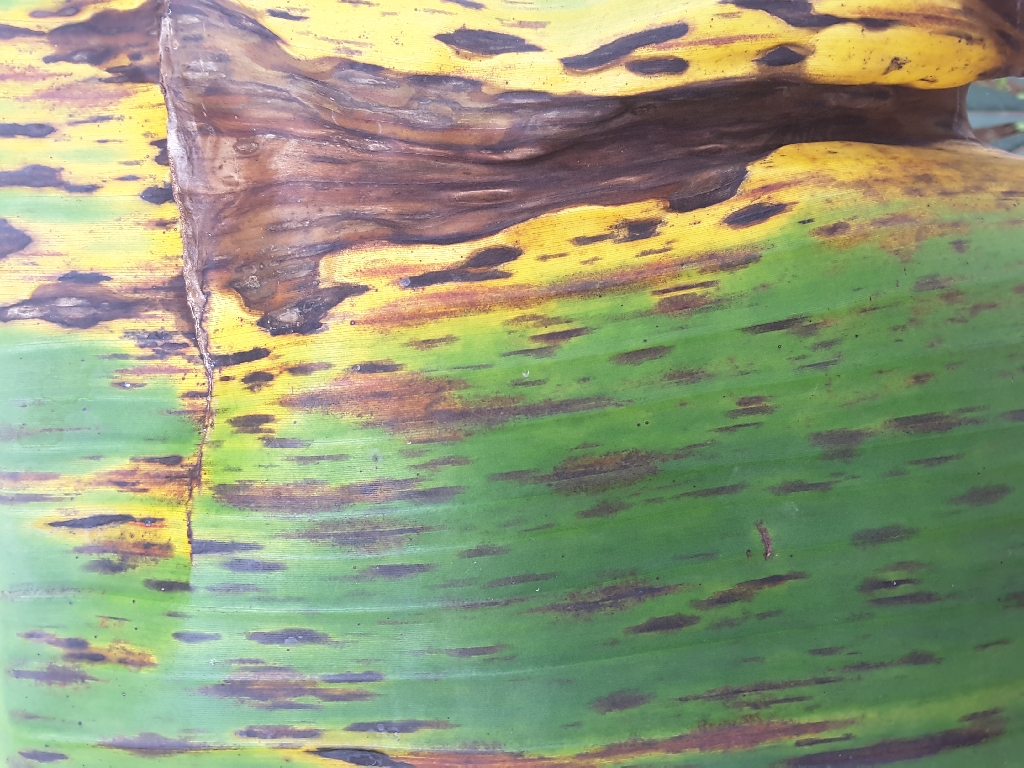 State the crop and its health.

banana, black sigatoka
